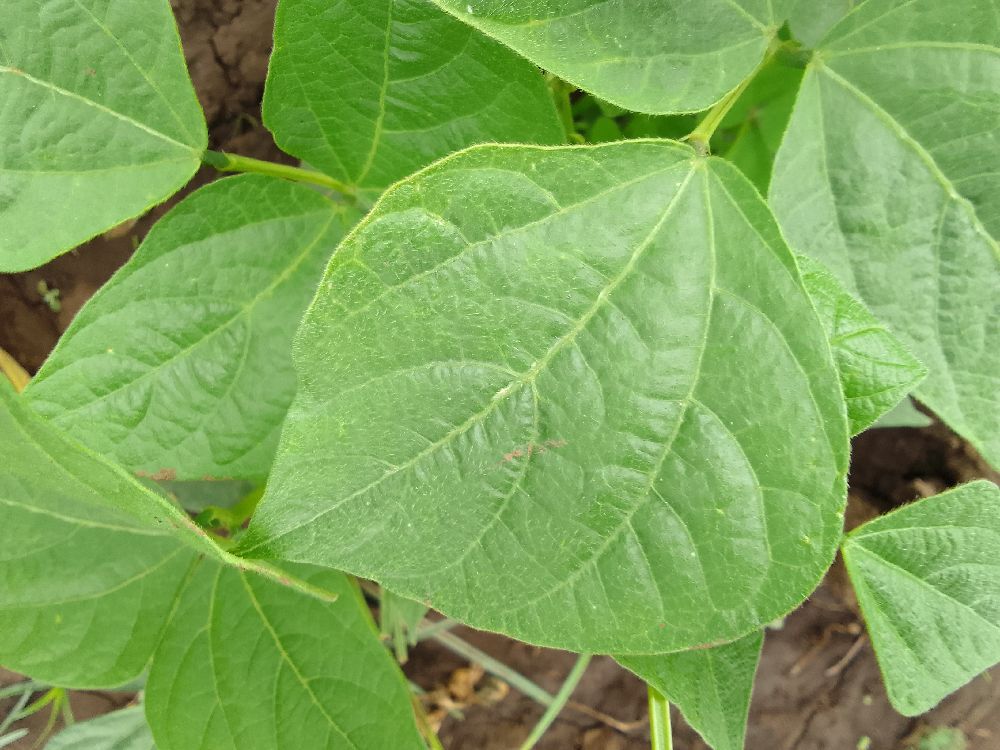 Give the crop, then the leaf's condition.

common bean, healthy
